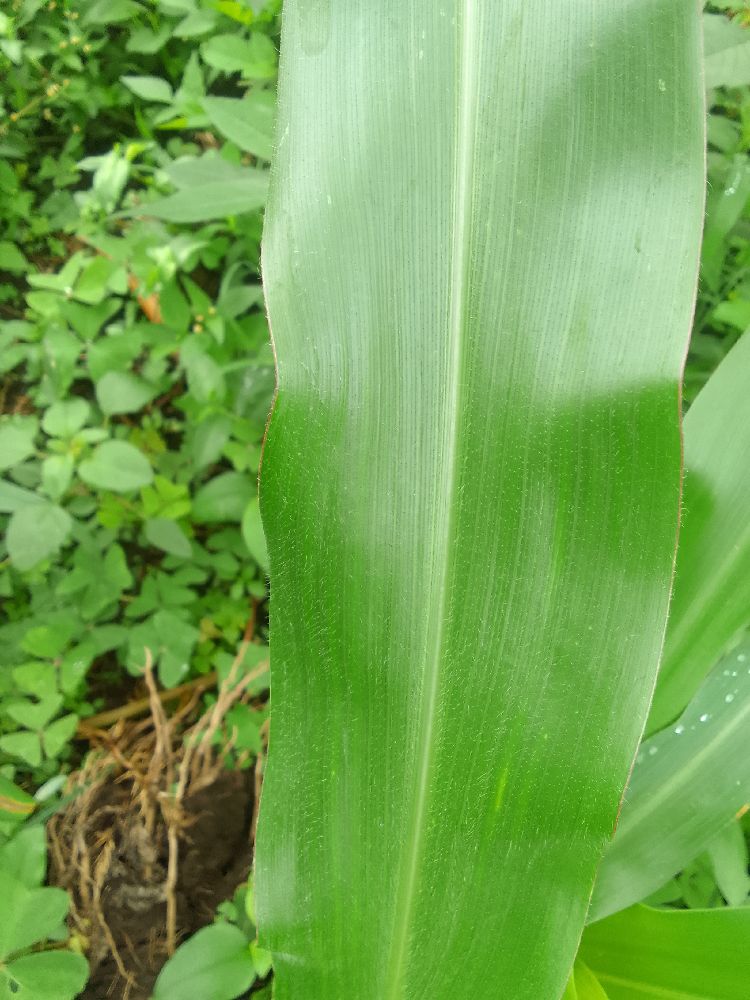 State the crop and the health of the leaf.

maize, healthy
